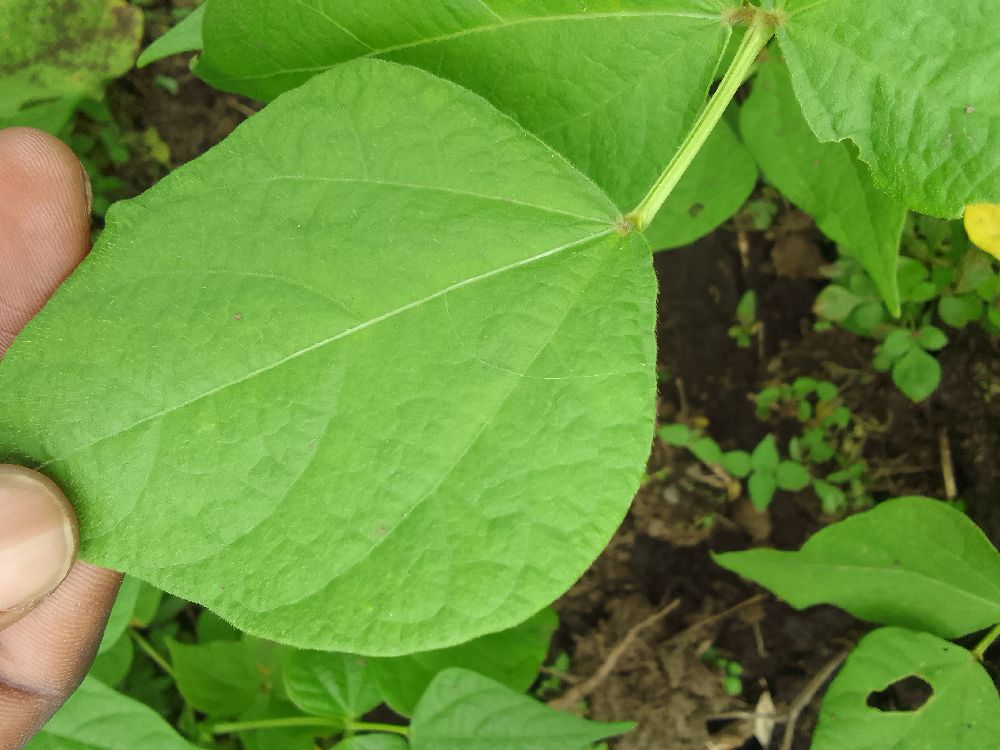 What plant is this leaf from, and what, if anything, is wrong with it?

common bean, healthy
